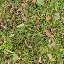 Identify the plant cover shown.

grass
